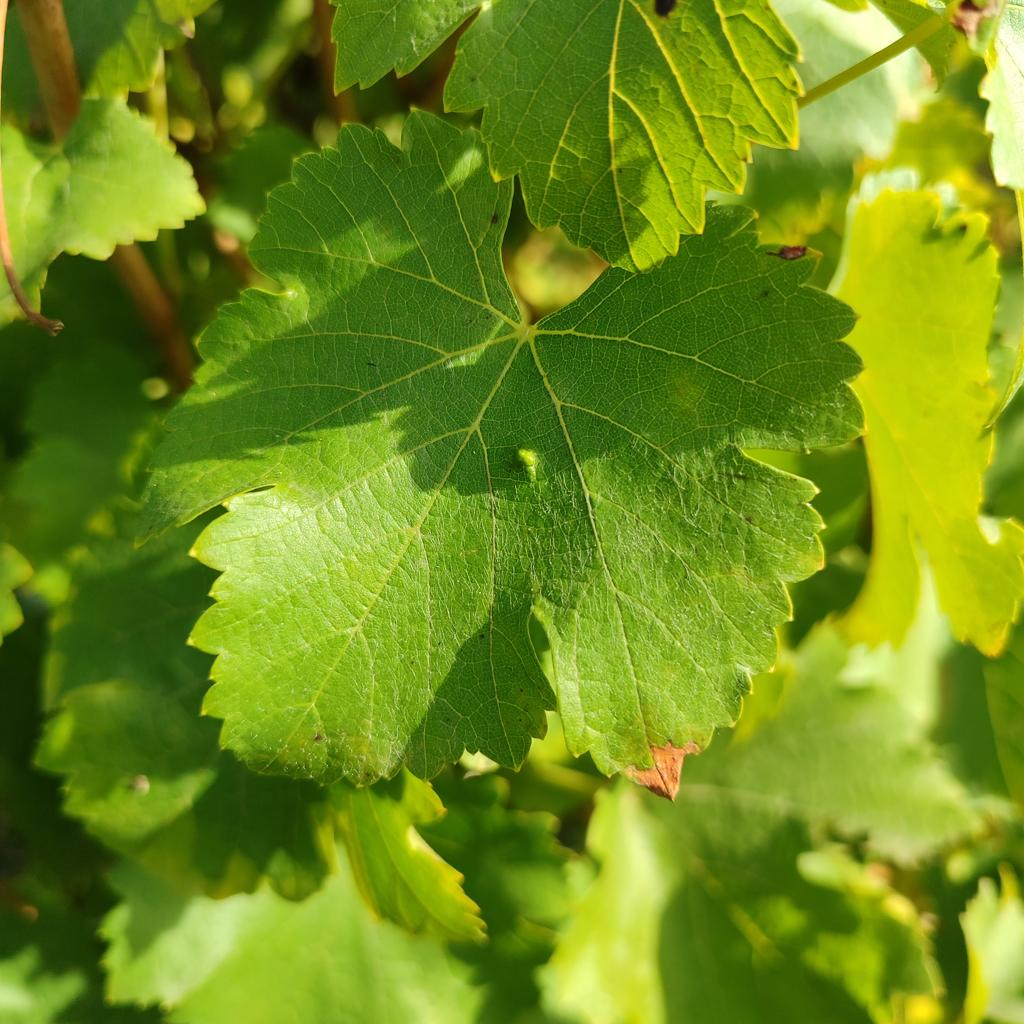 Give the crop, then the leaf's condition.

grapevine, erineum mite
